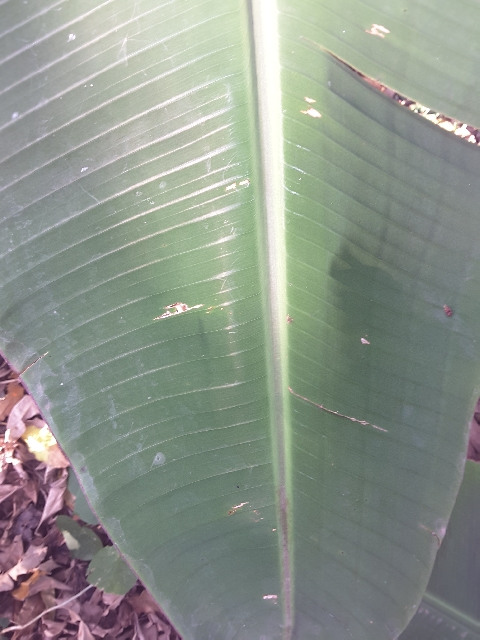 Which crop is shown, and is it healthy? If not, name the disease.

banana, healthy
